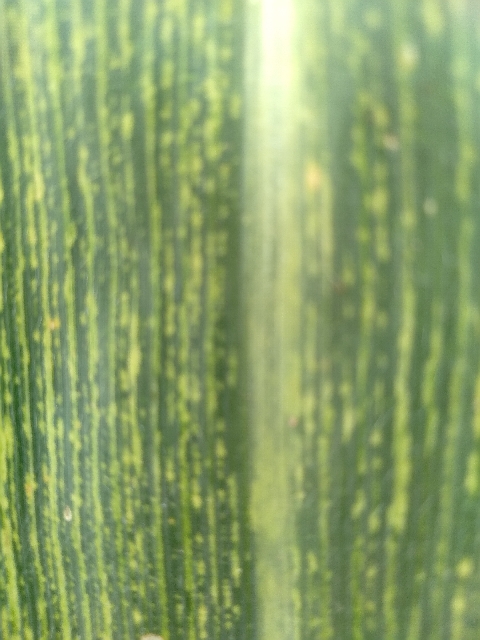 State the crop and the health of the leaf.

maize, maize streak virus
